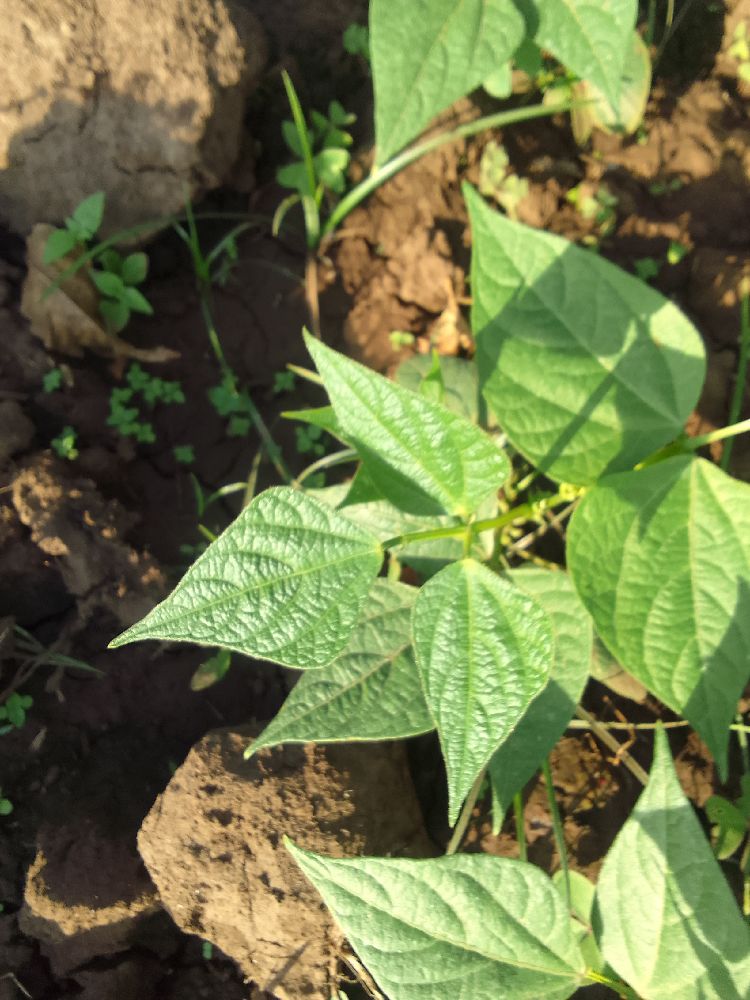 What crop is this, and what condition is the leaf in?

common bean, healthy
